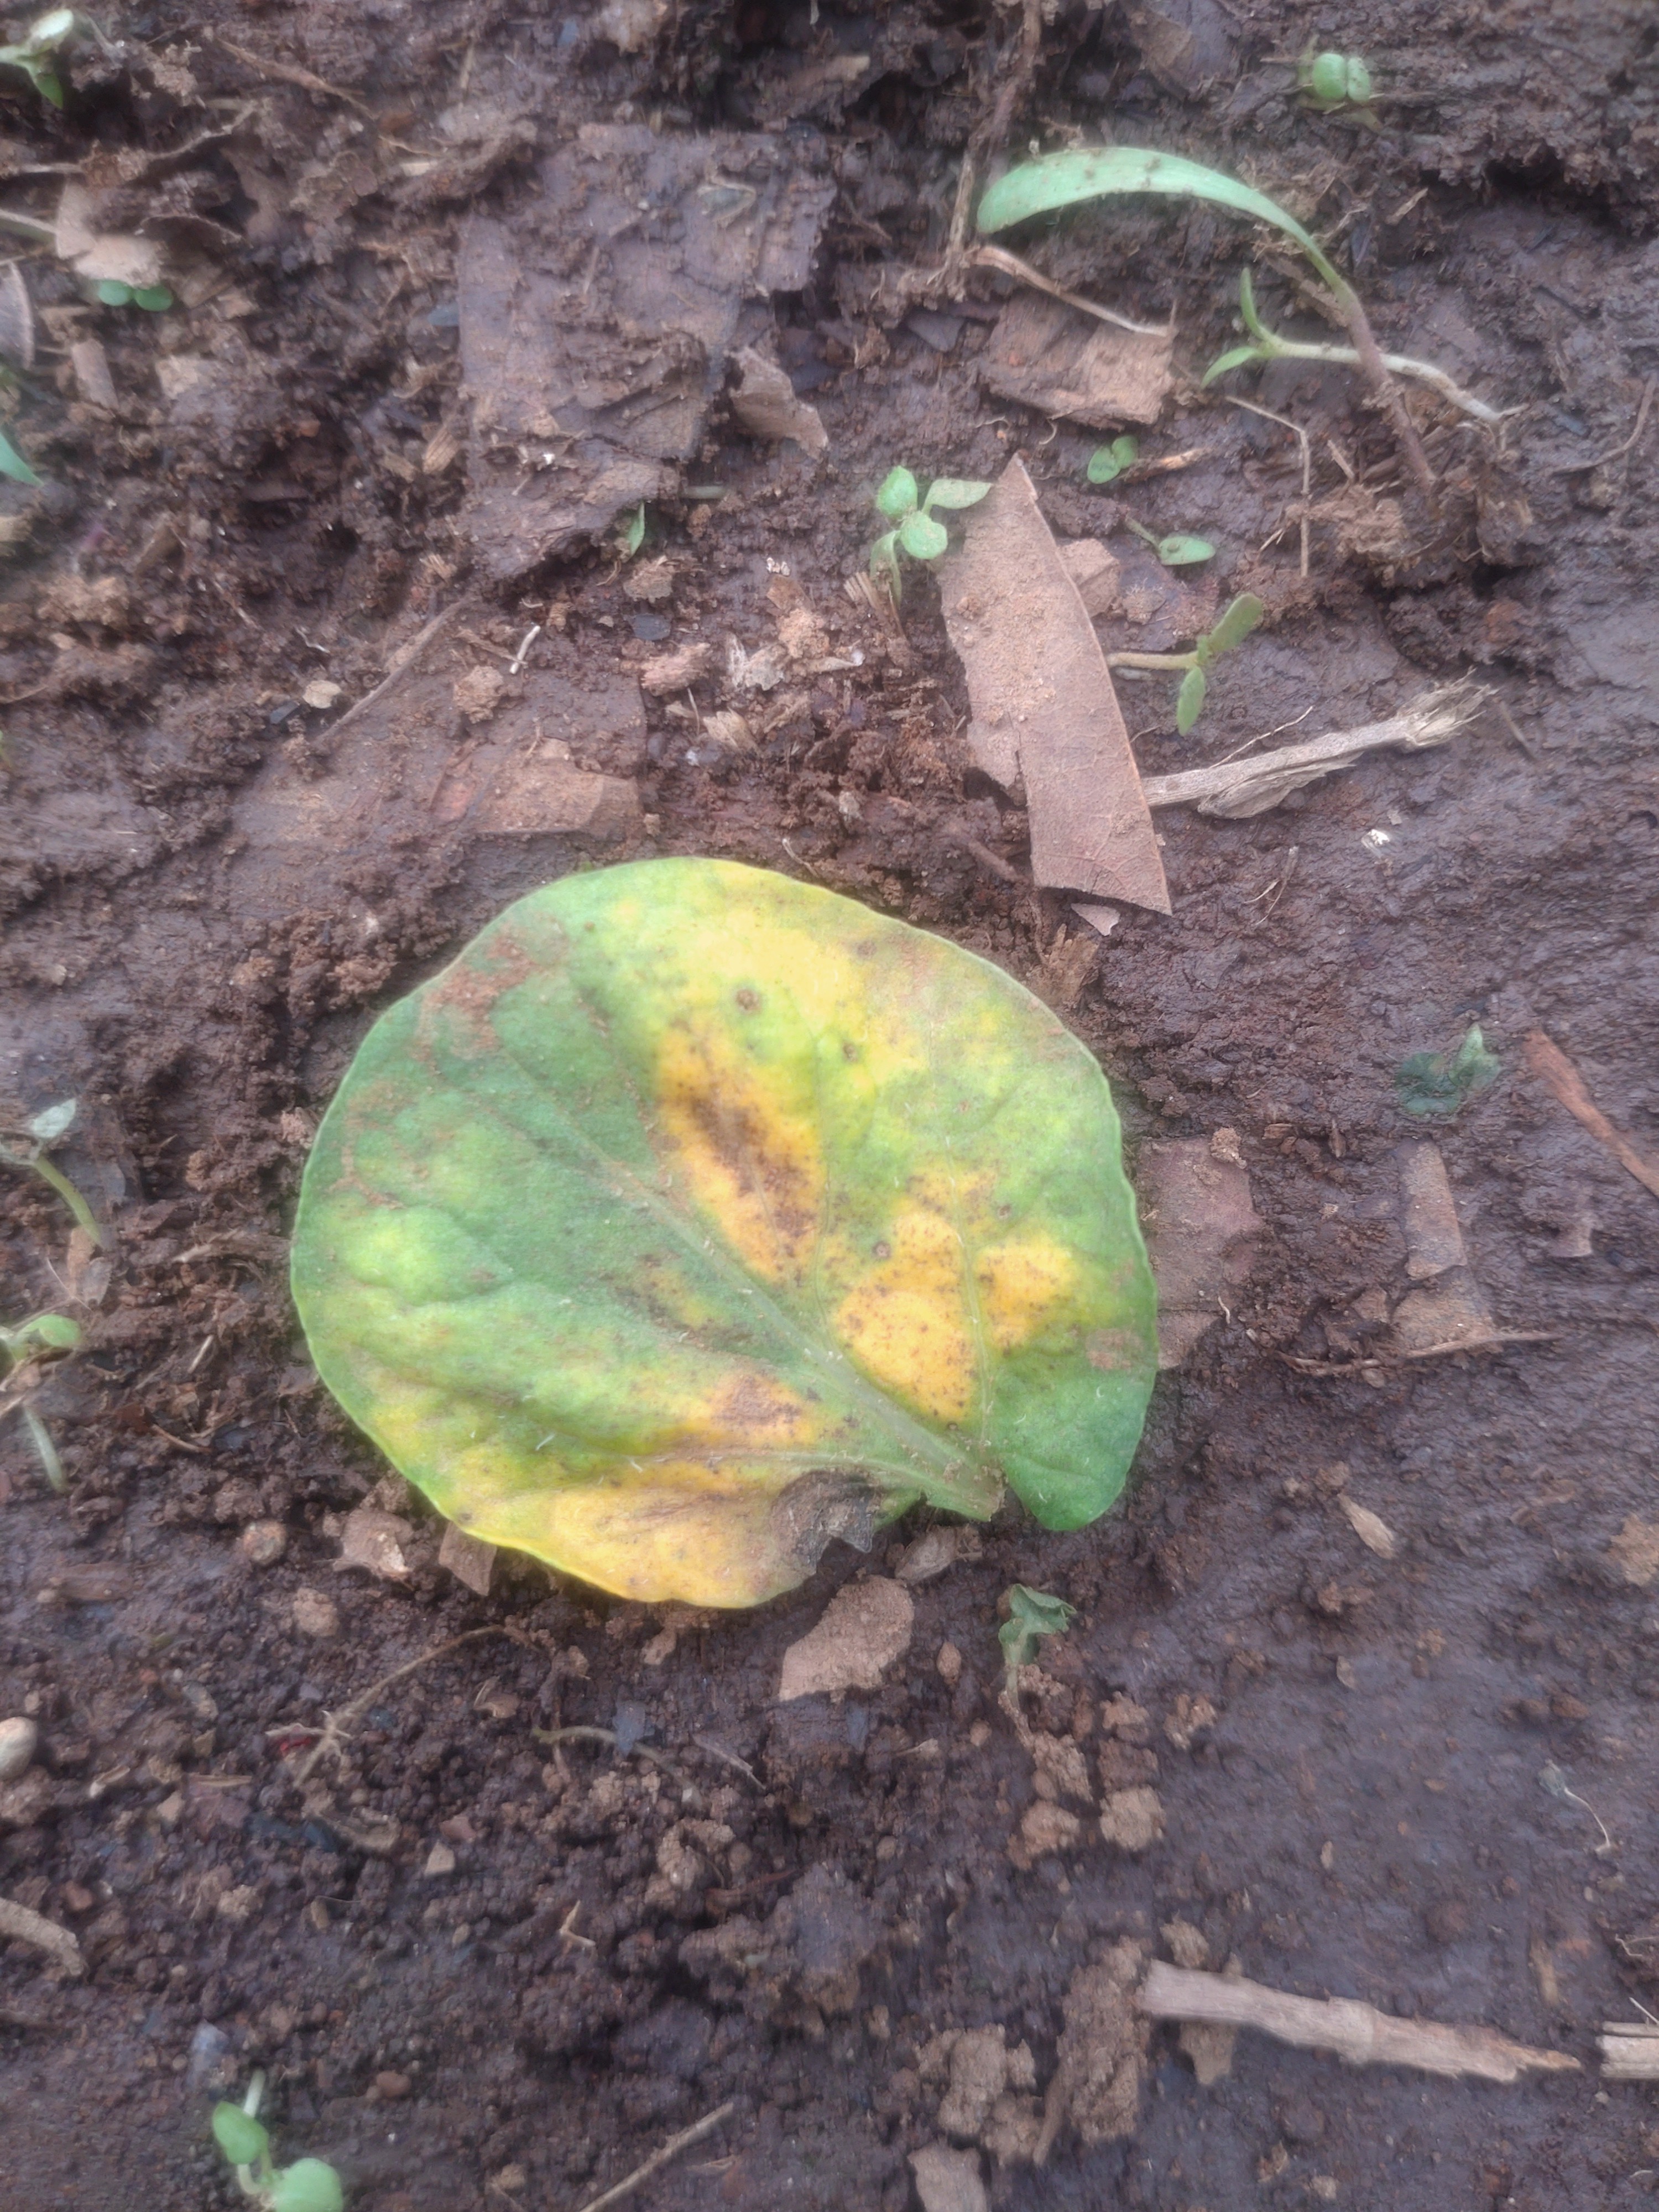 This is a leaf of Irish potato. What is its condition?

late blight
